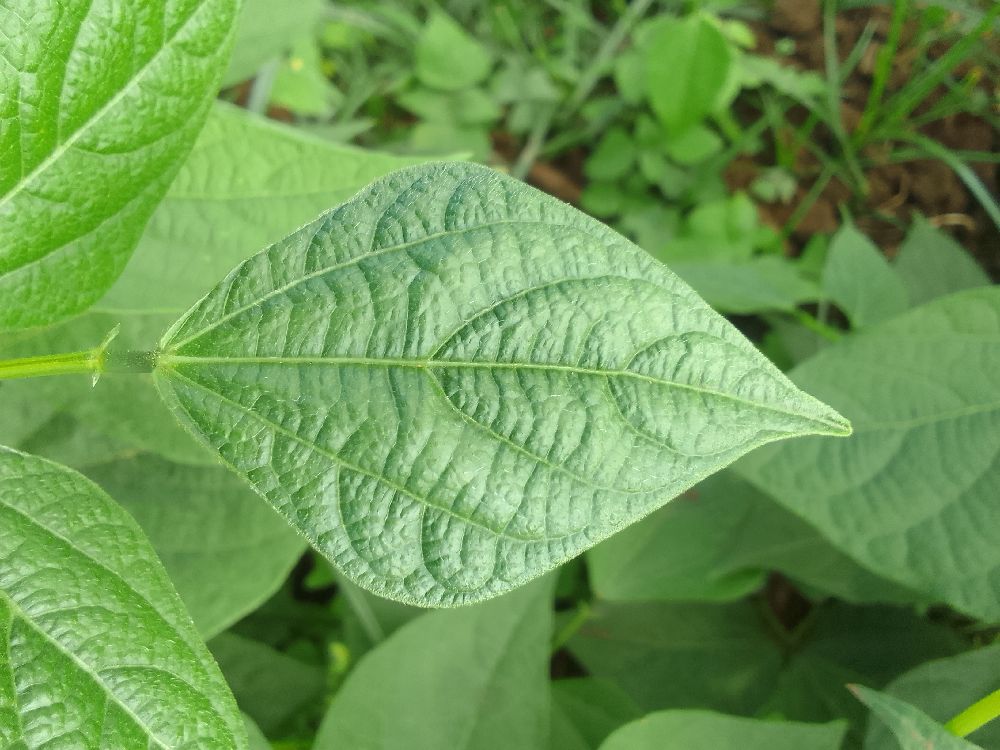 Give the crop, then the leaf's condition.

common bean, healthy
